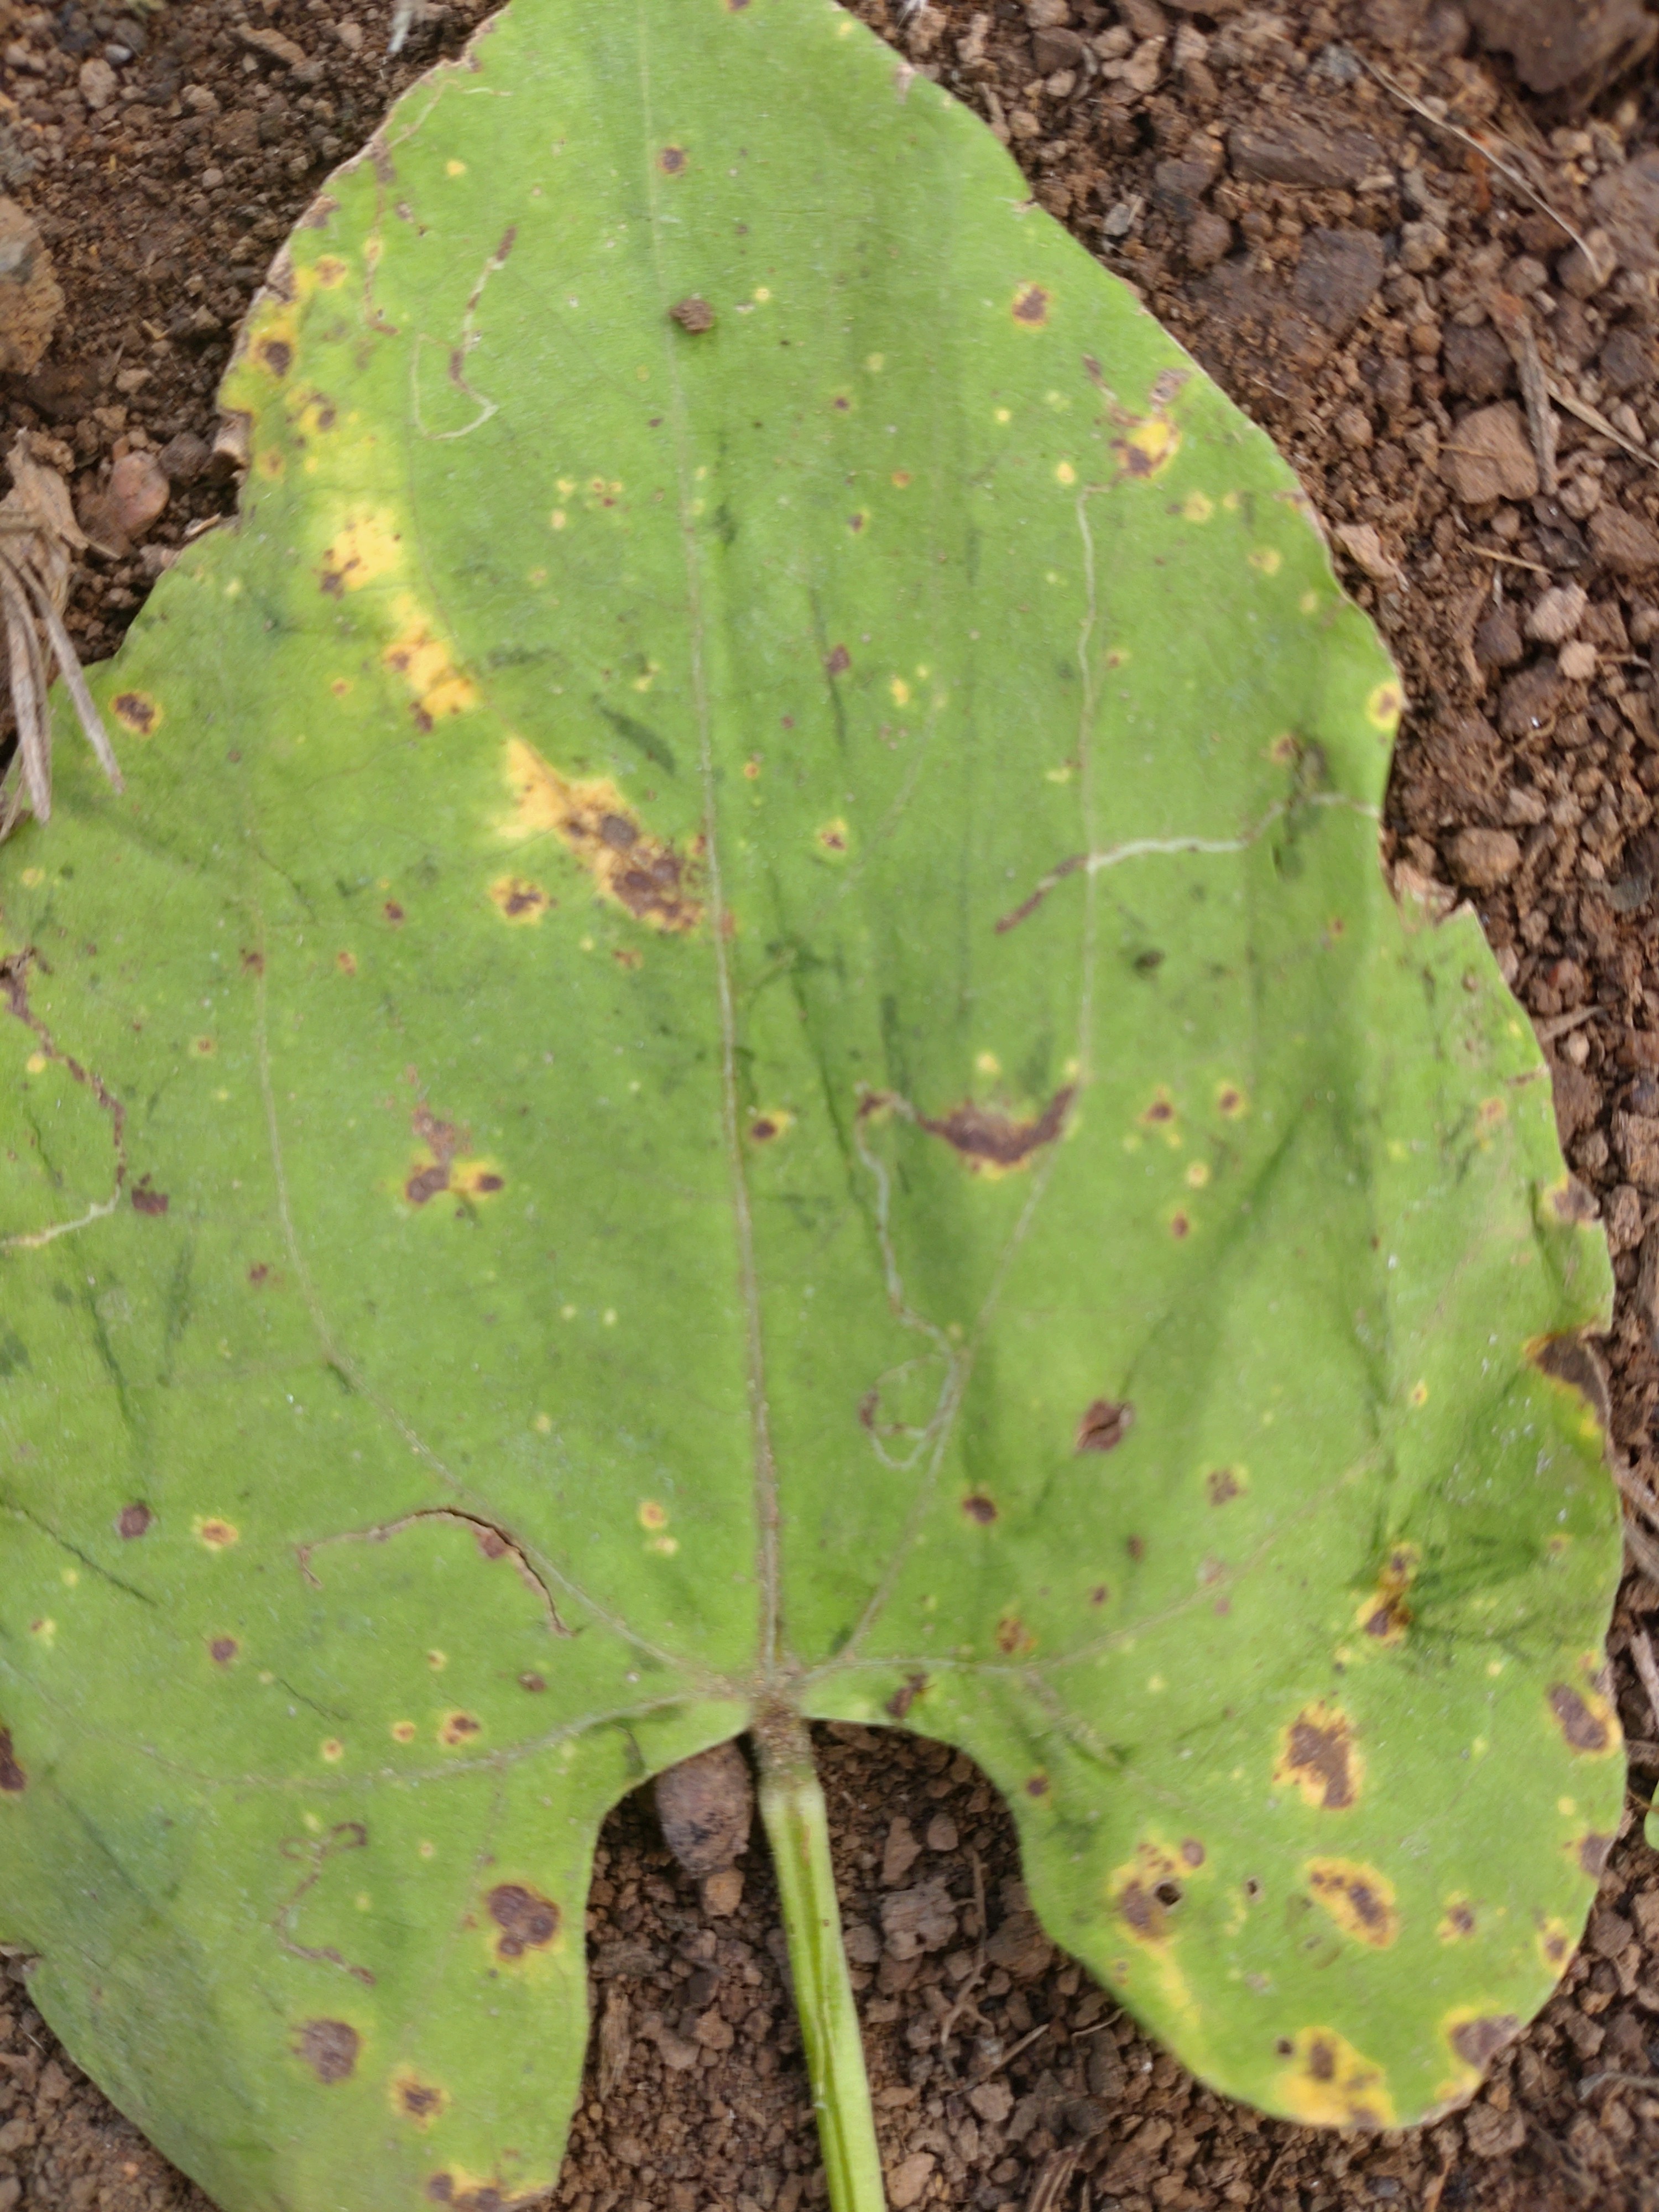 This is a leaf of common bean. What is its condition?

rust
